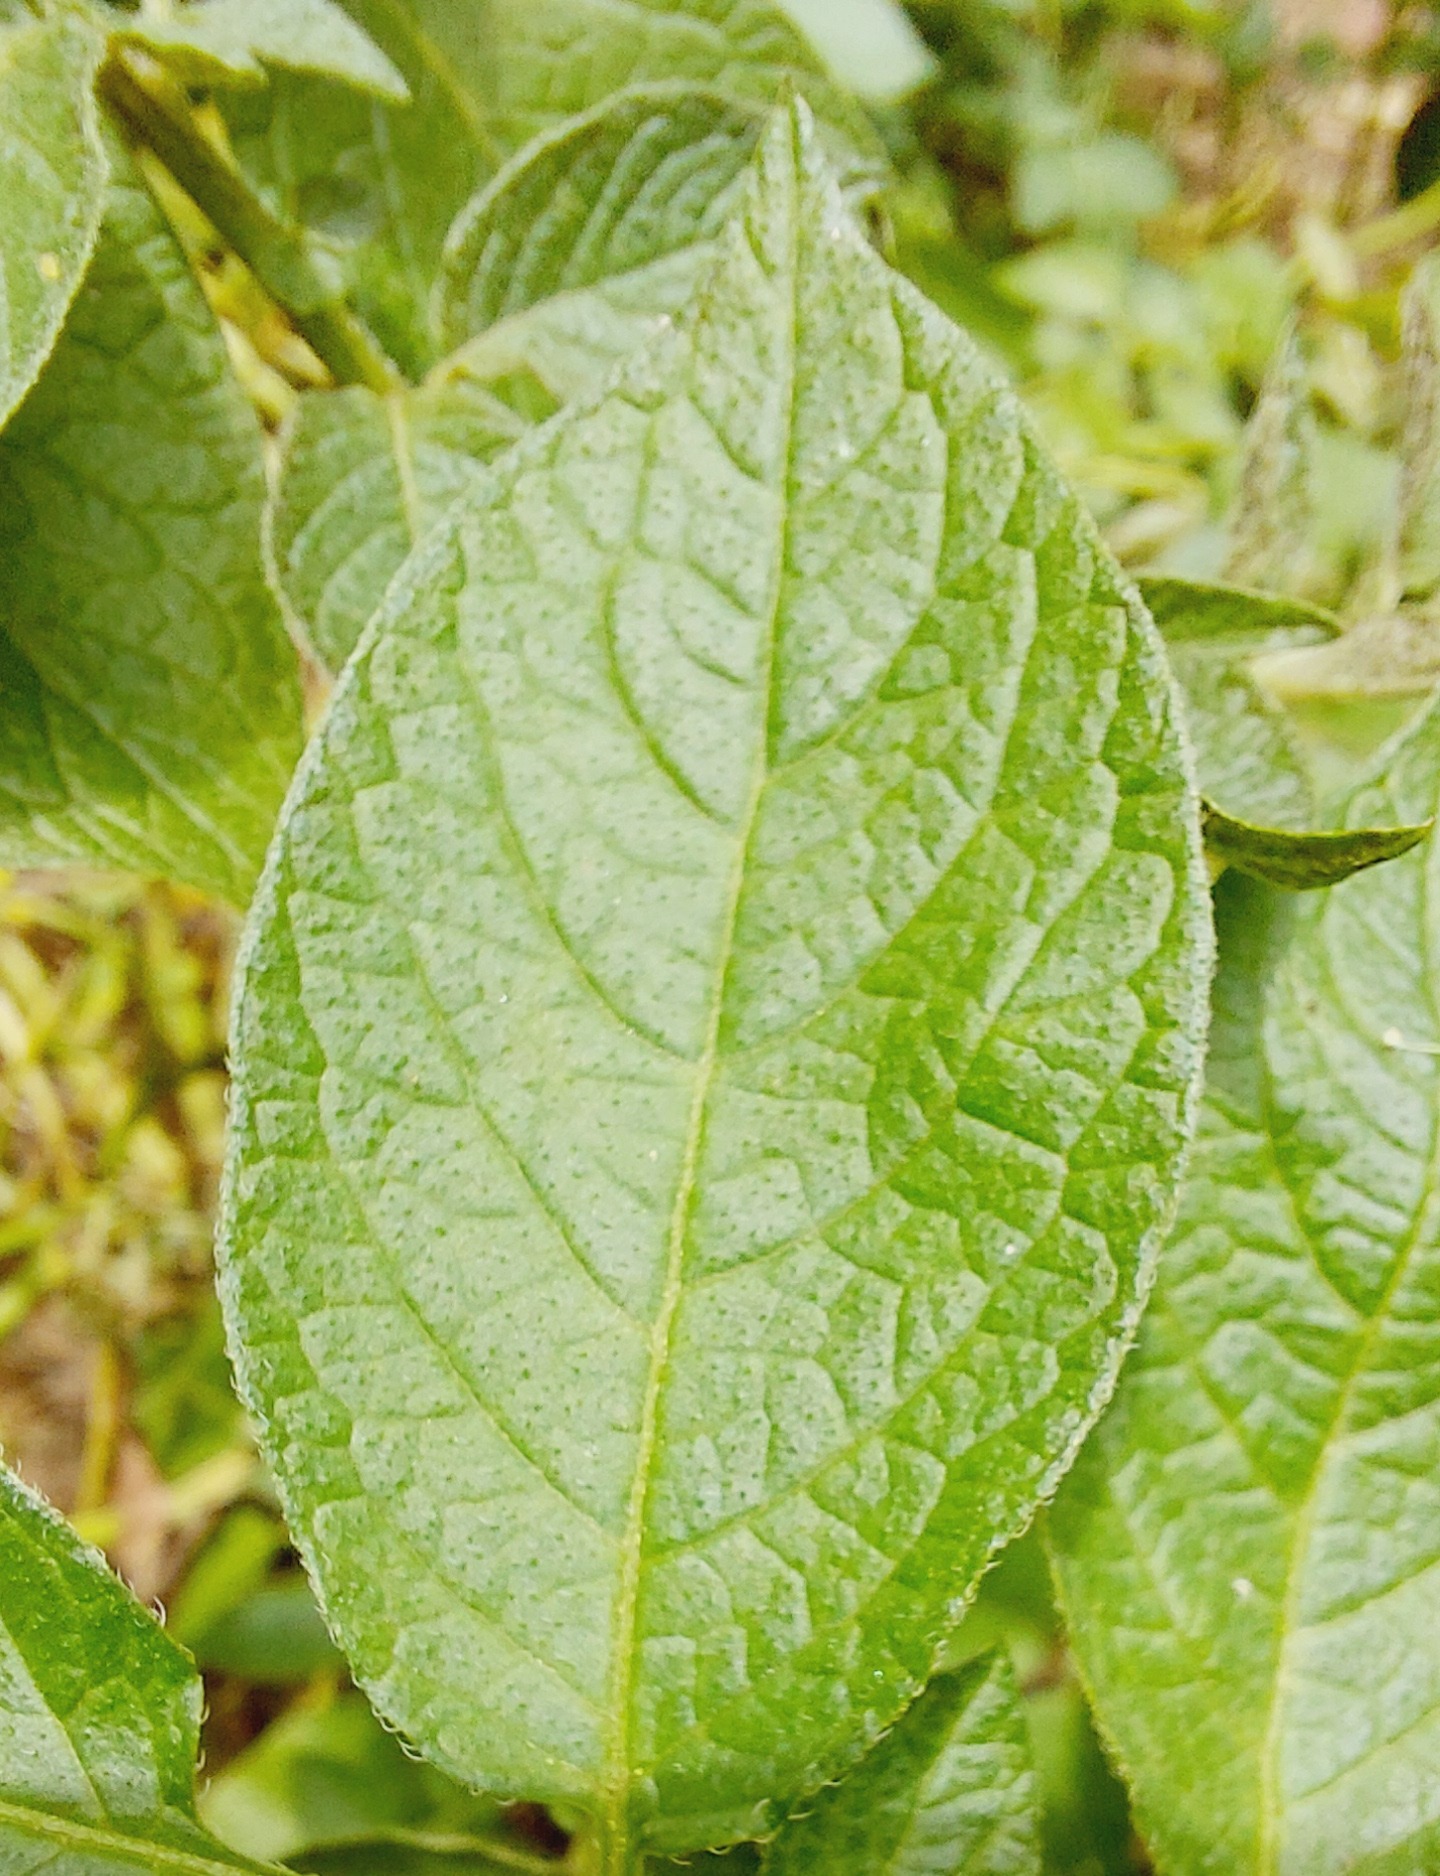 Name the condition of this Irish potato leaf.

healthy
